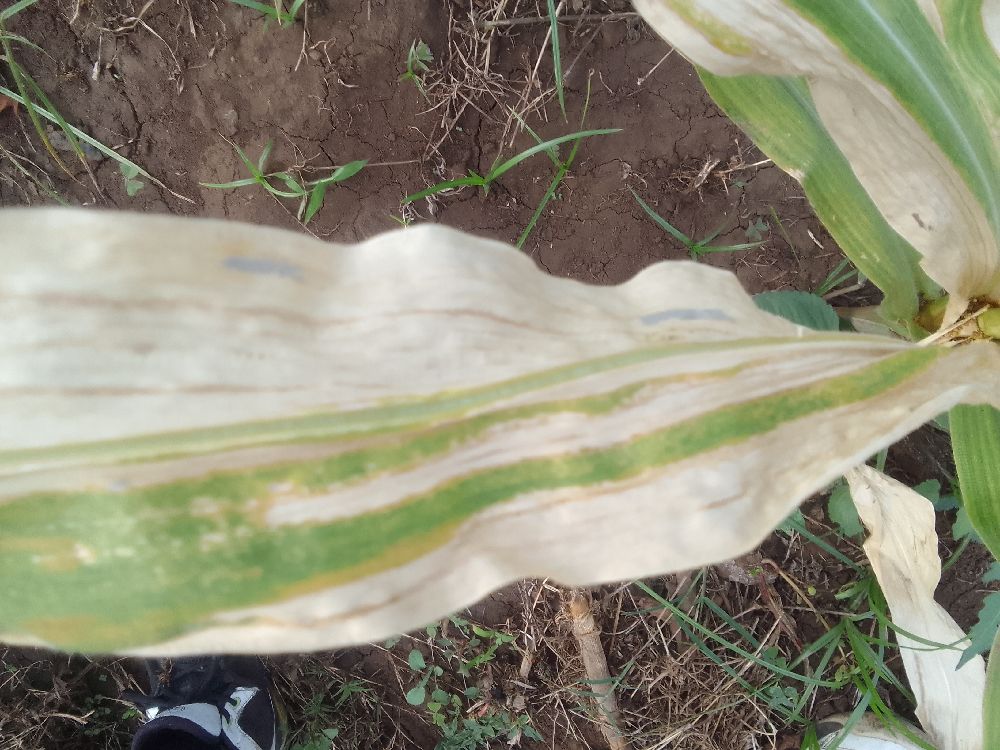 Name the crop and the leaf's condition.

maize, maize lethal necrosis
